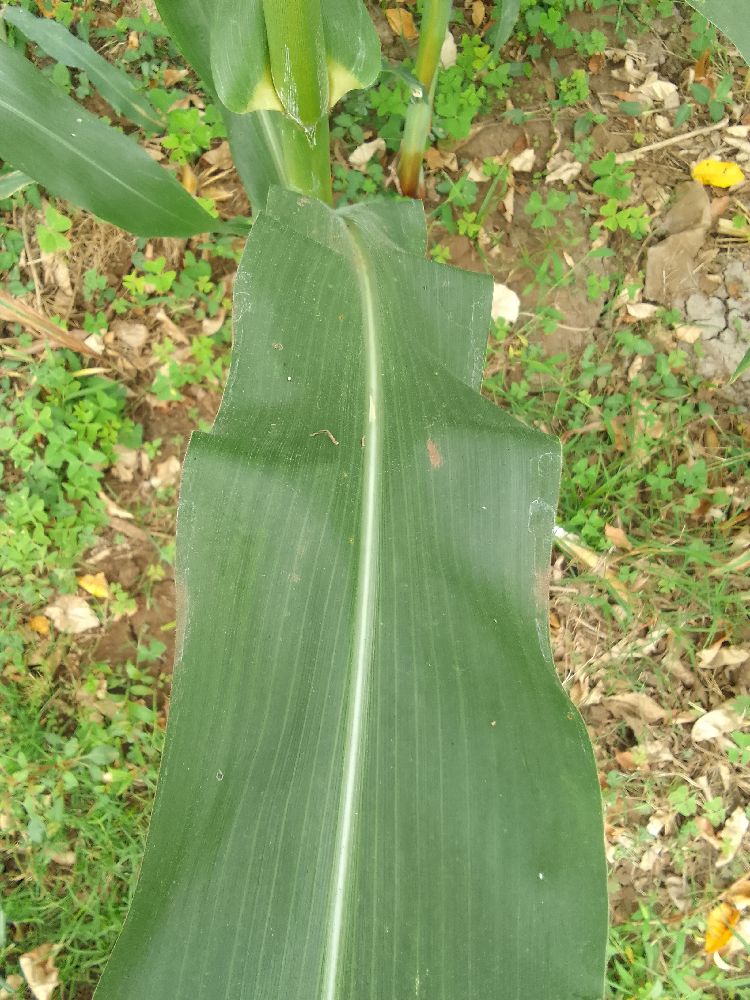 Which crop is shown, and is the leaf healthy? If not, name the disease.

maize, healthy
